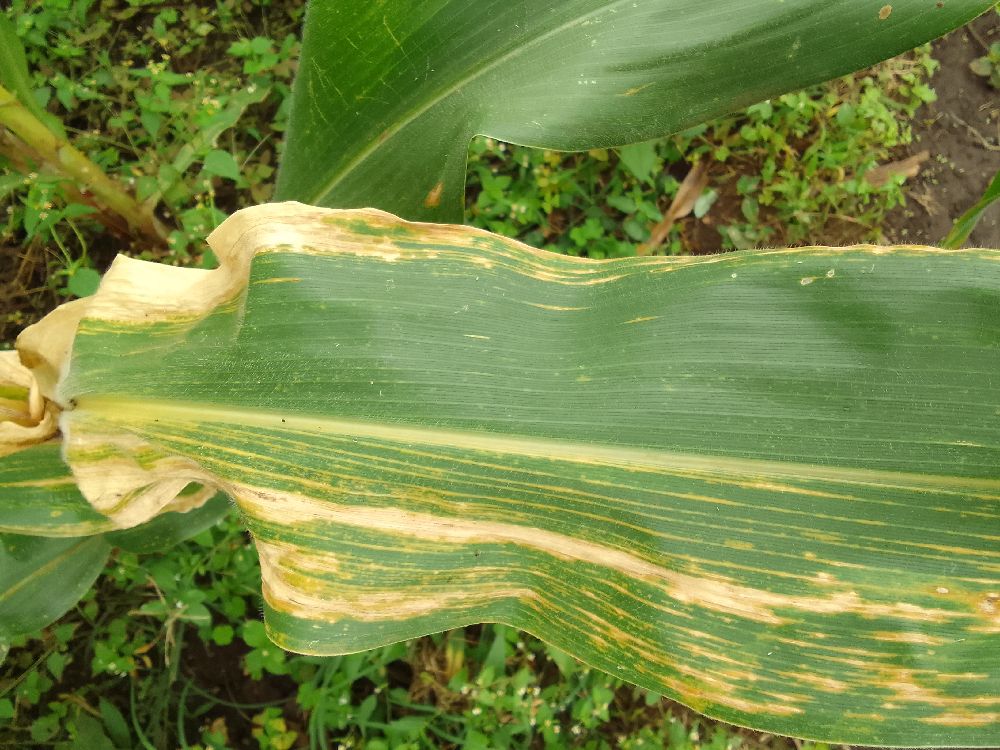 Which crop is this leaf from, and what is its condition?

maize, maize lethal necrosis
